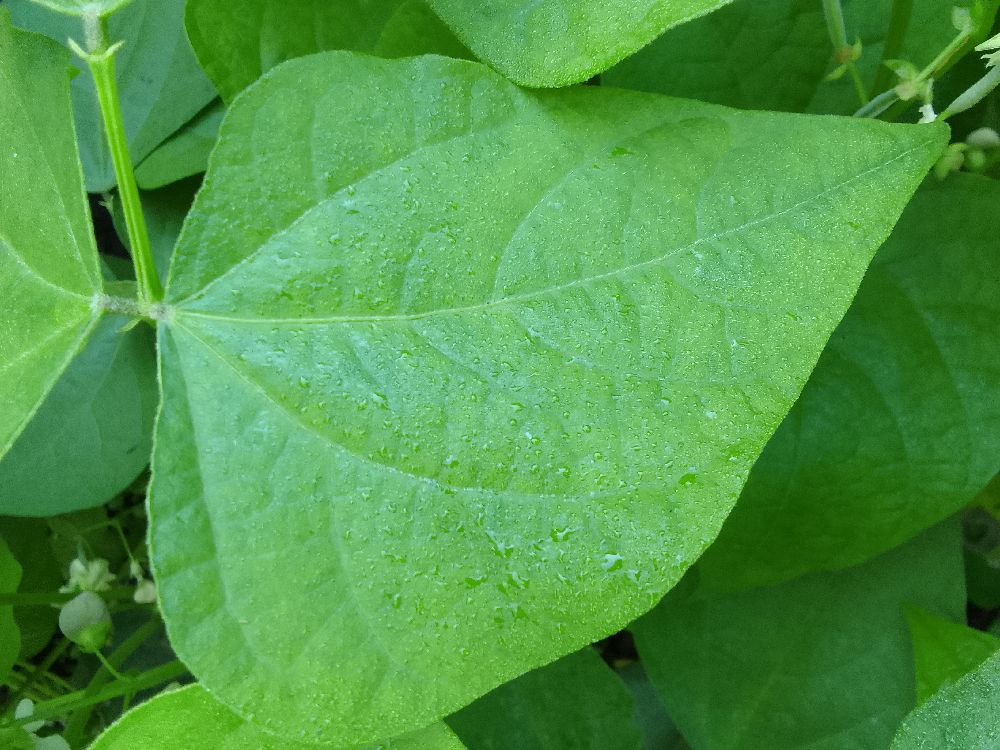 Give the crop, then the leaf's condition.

common bean, healthy
